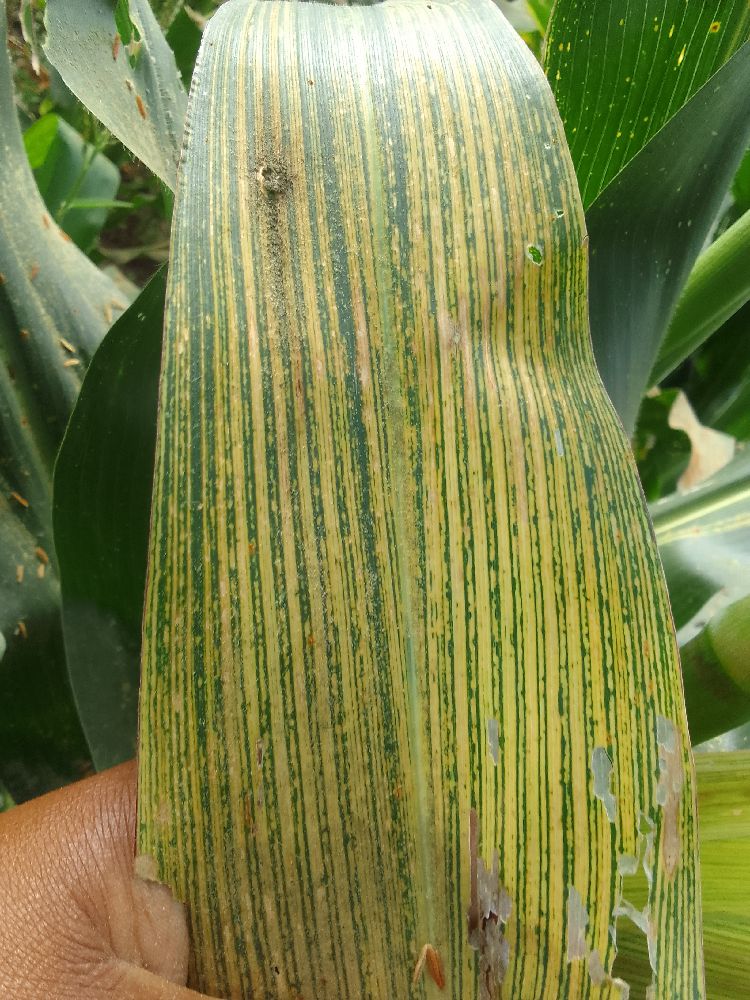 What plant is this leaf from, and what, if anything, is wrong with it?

maize, maize streak virus
